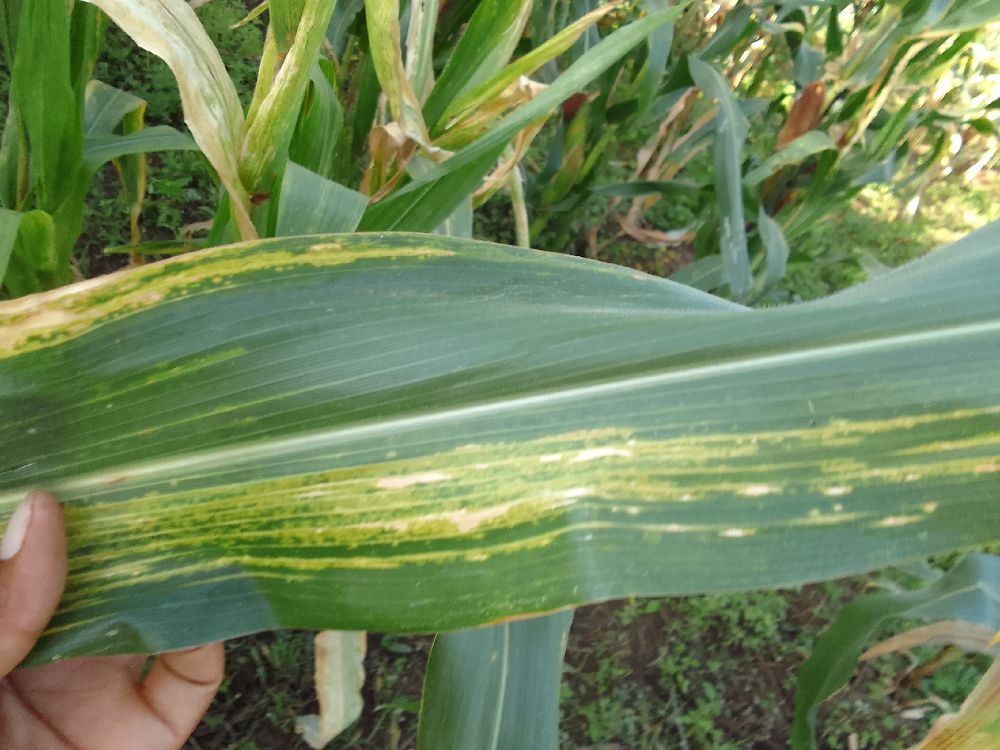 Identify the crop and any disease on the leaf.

maize, maize lethal necrosis
